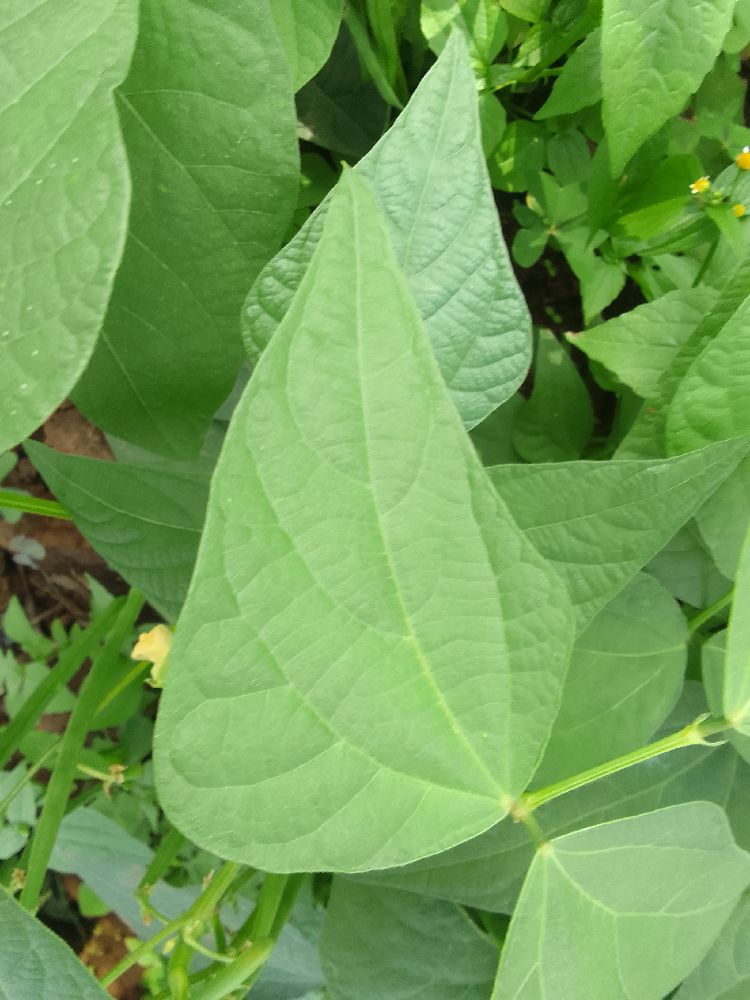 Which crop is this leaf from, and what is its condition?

common bean, healthy
